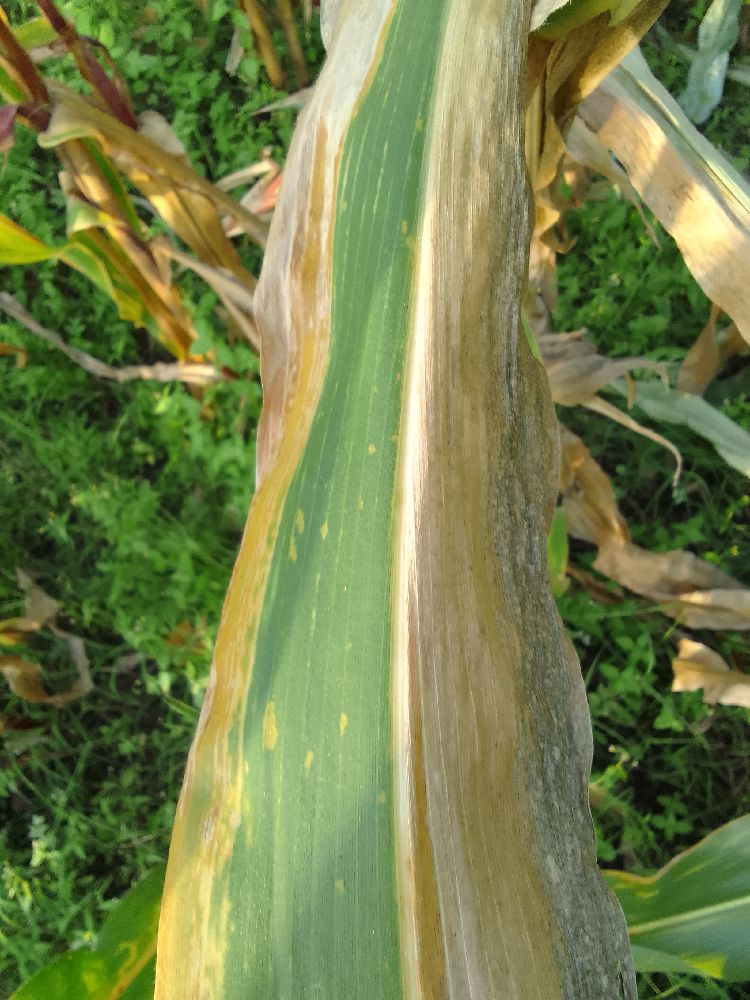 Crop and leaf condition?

maize, maize lethal necrosis
